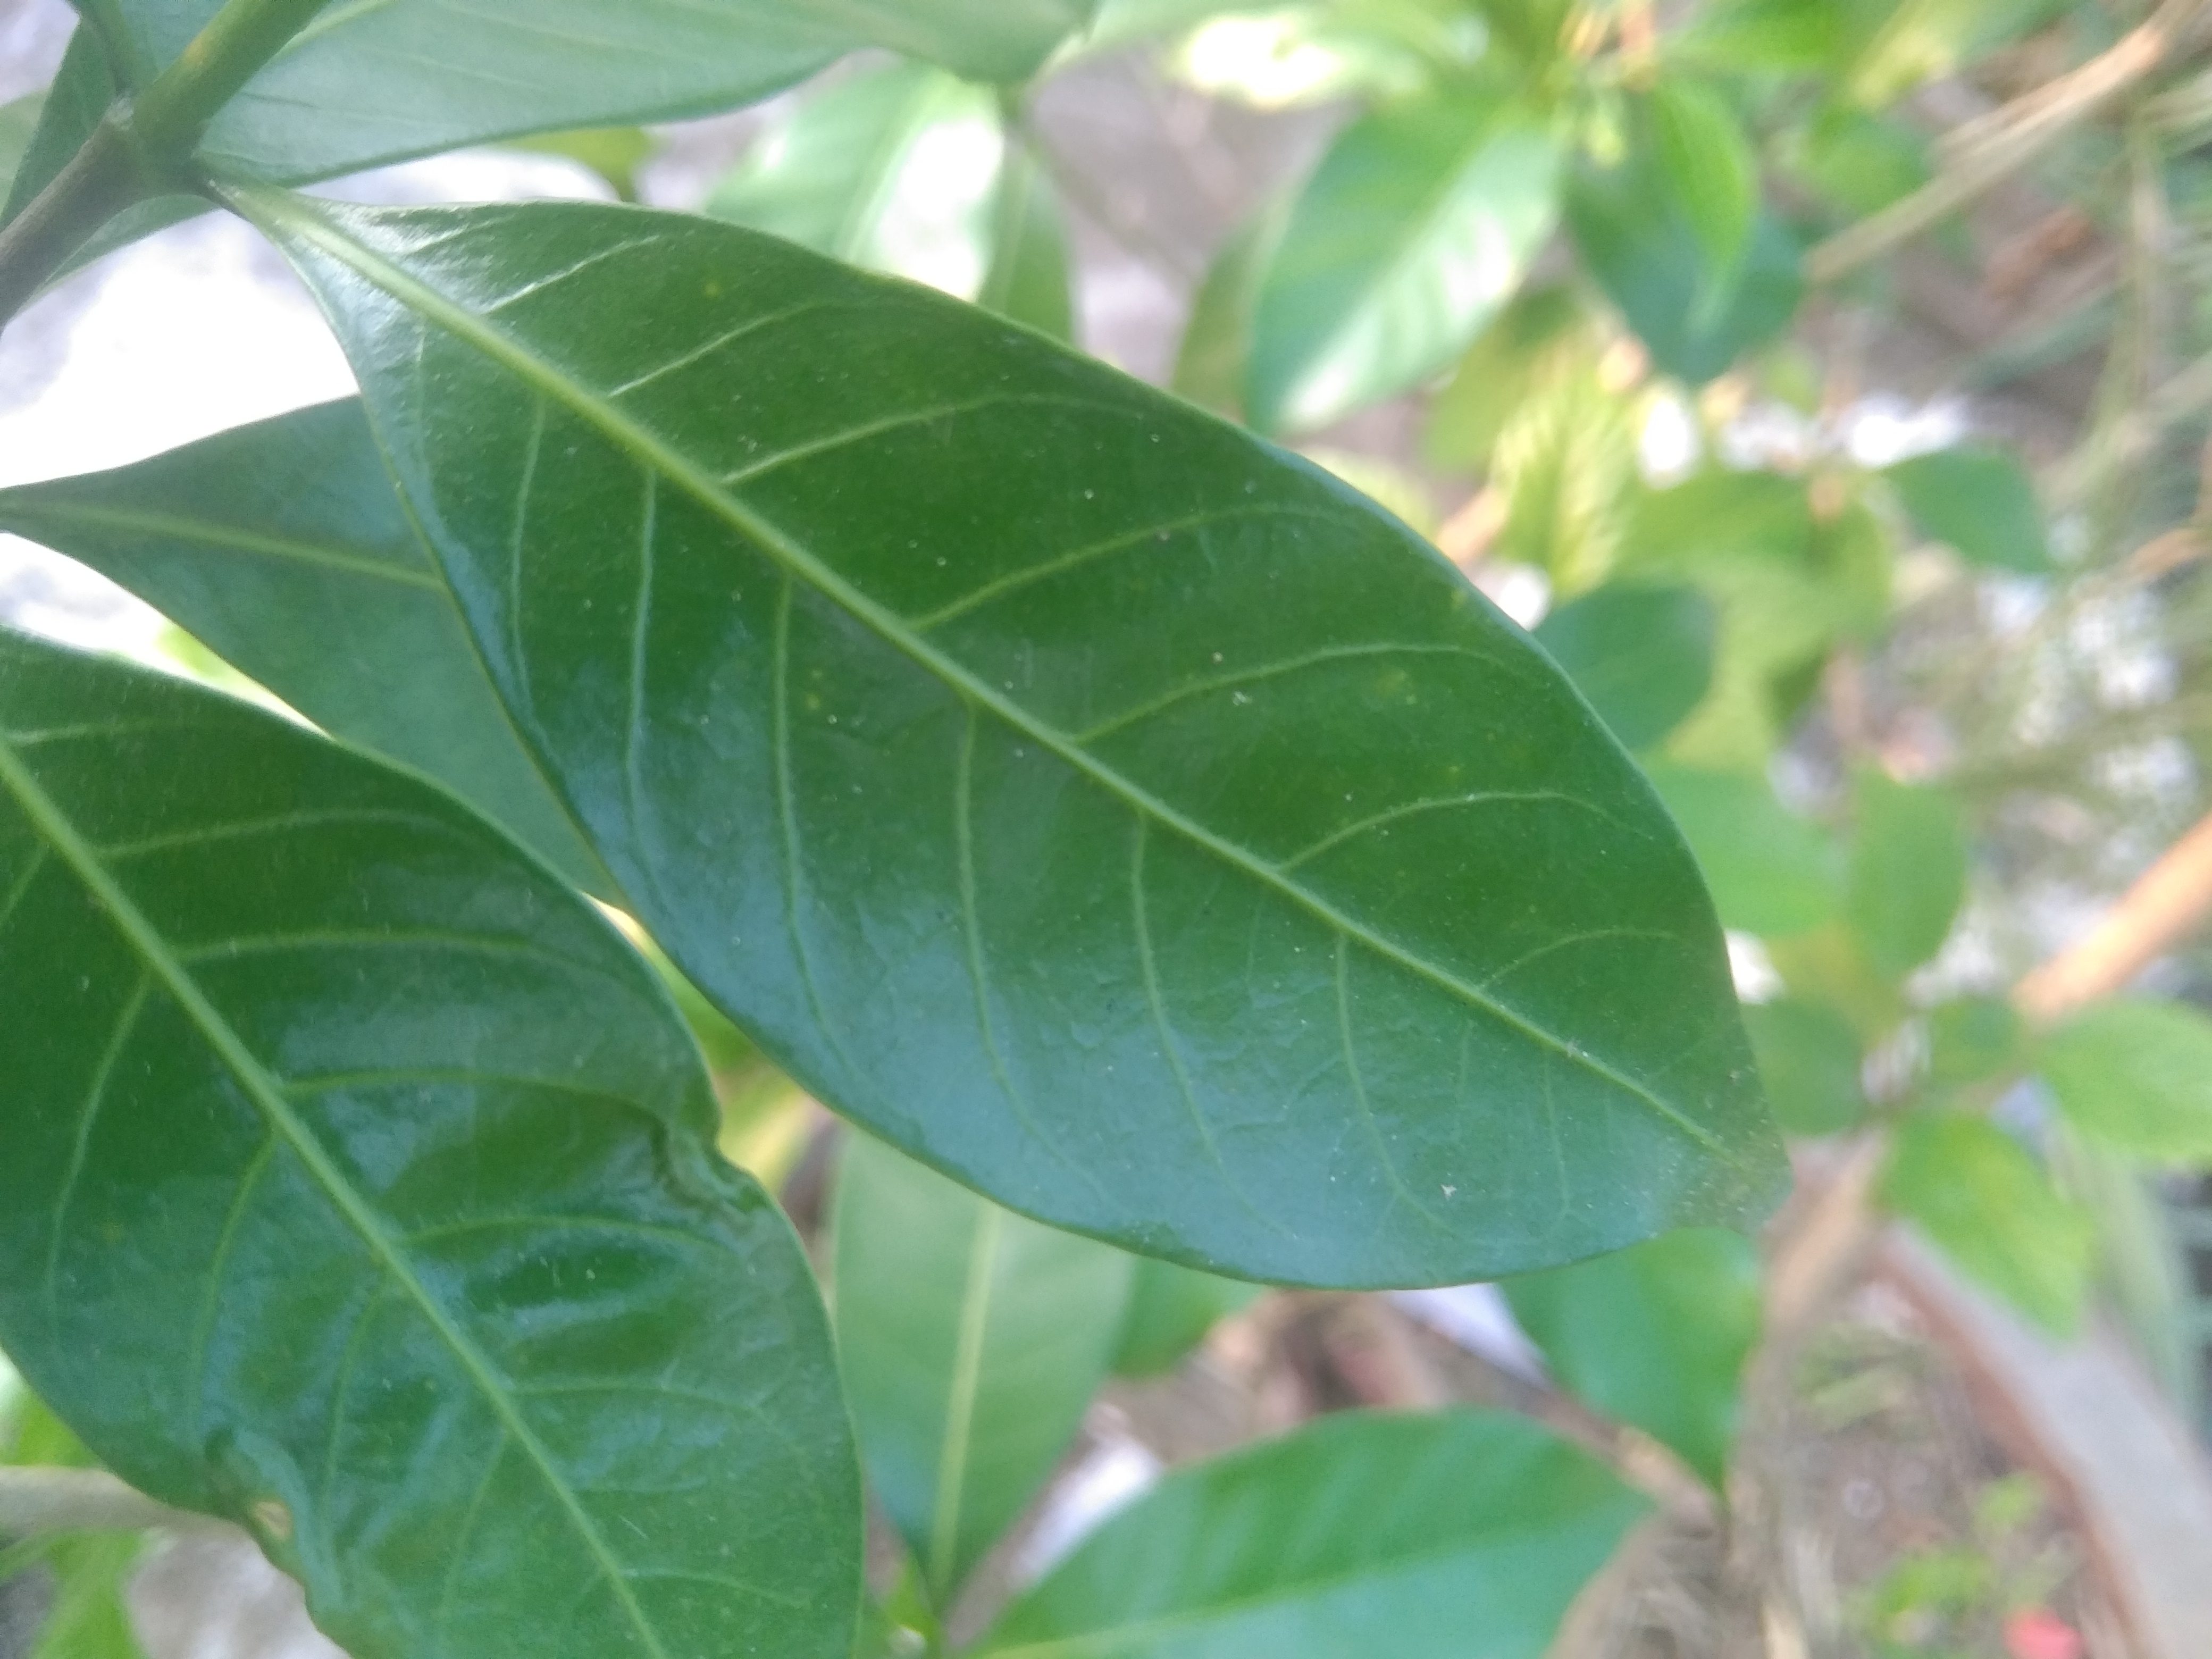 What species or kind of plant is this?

togor
